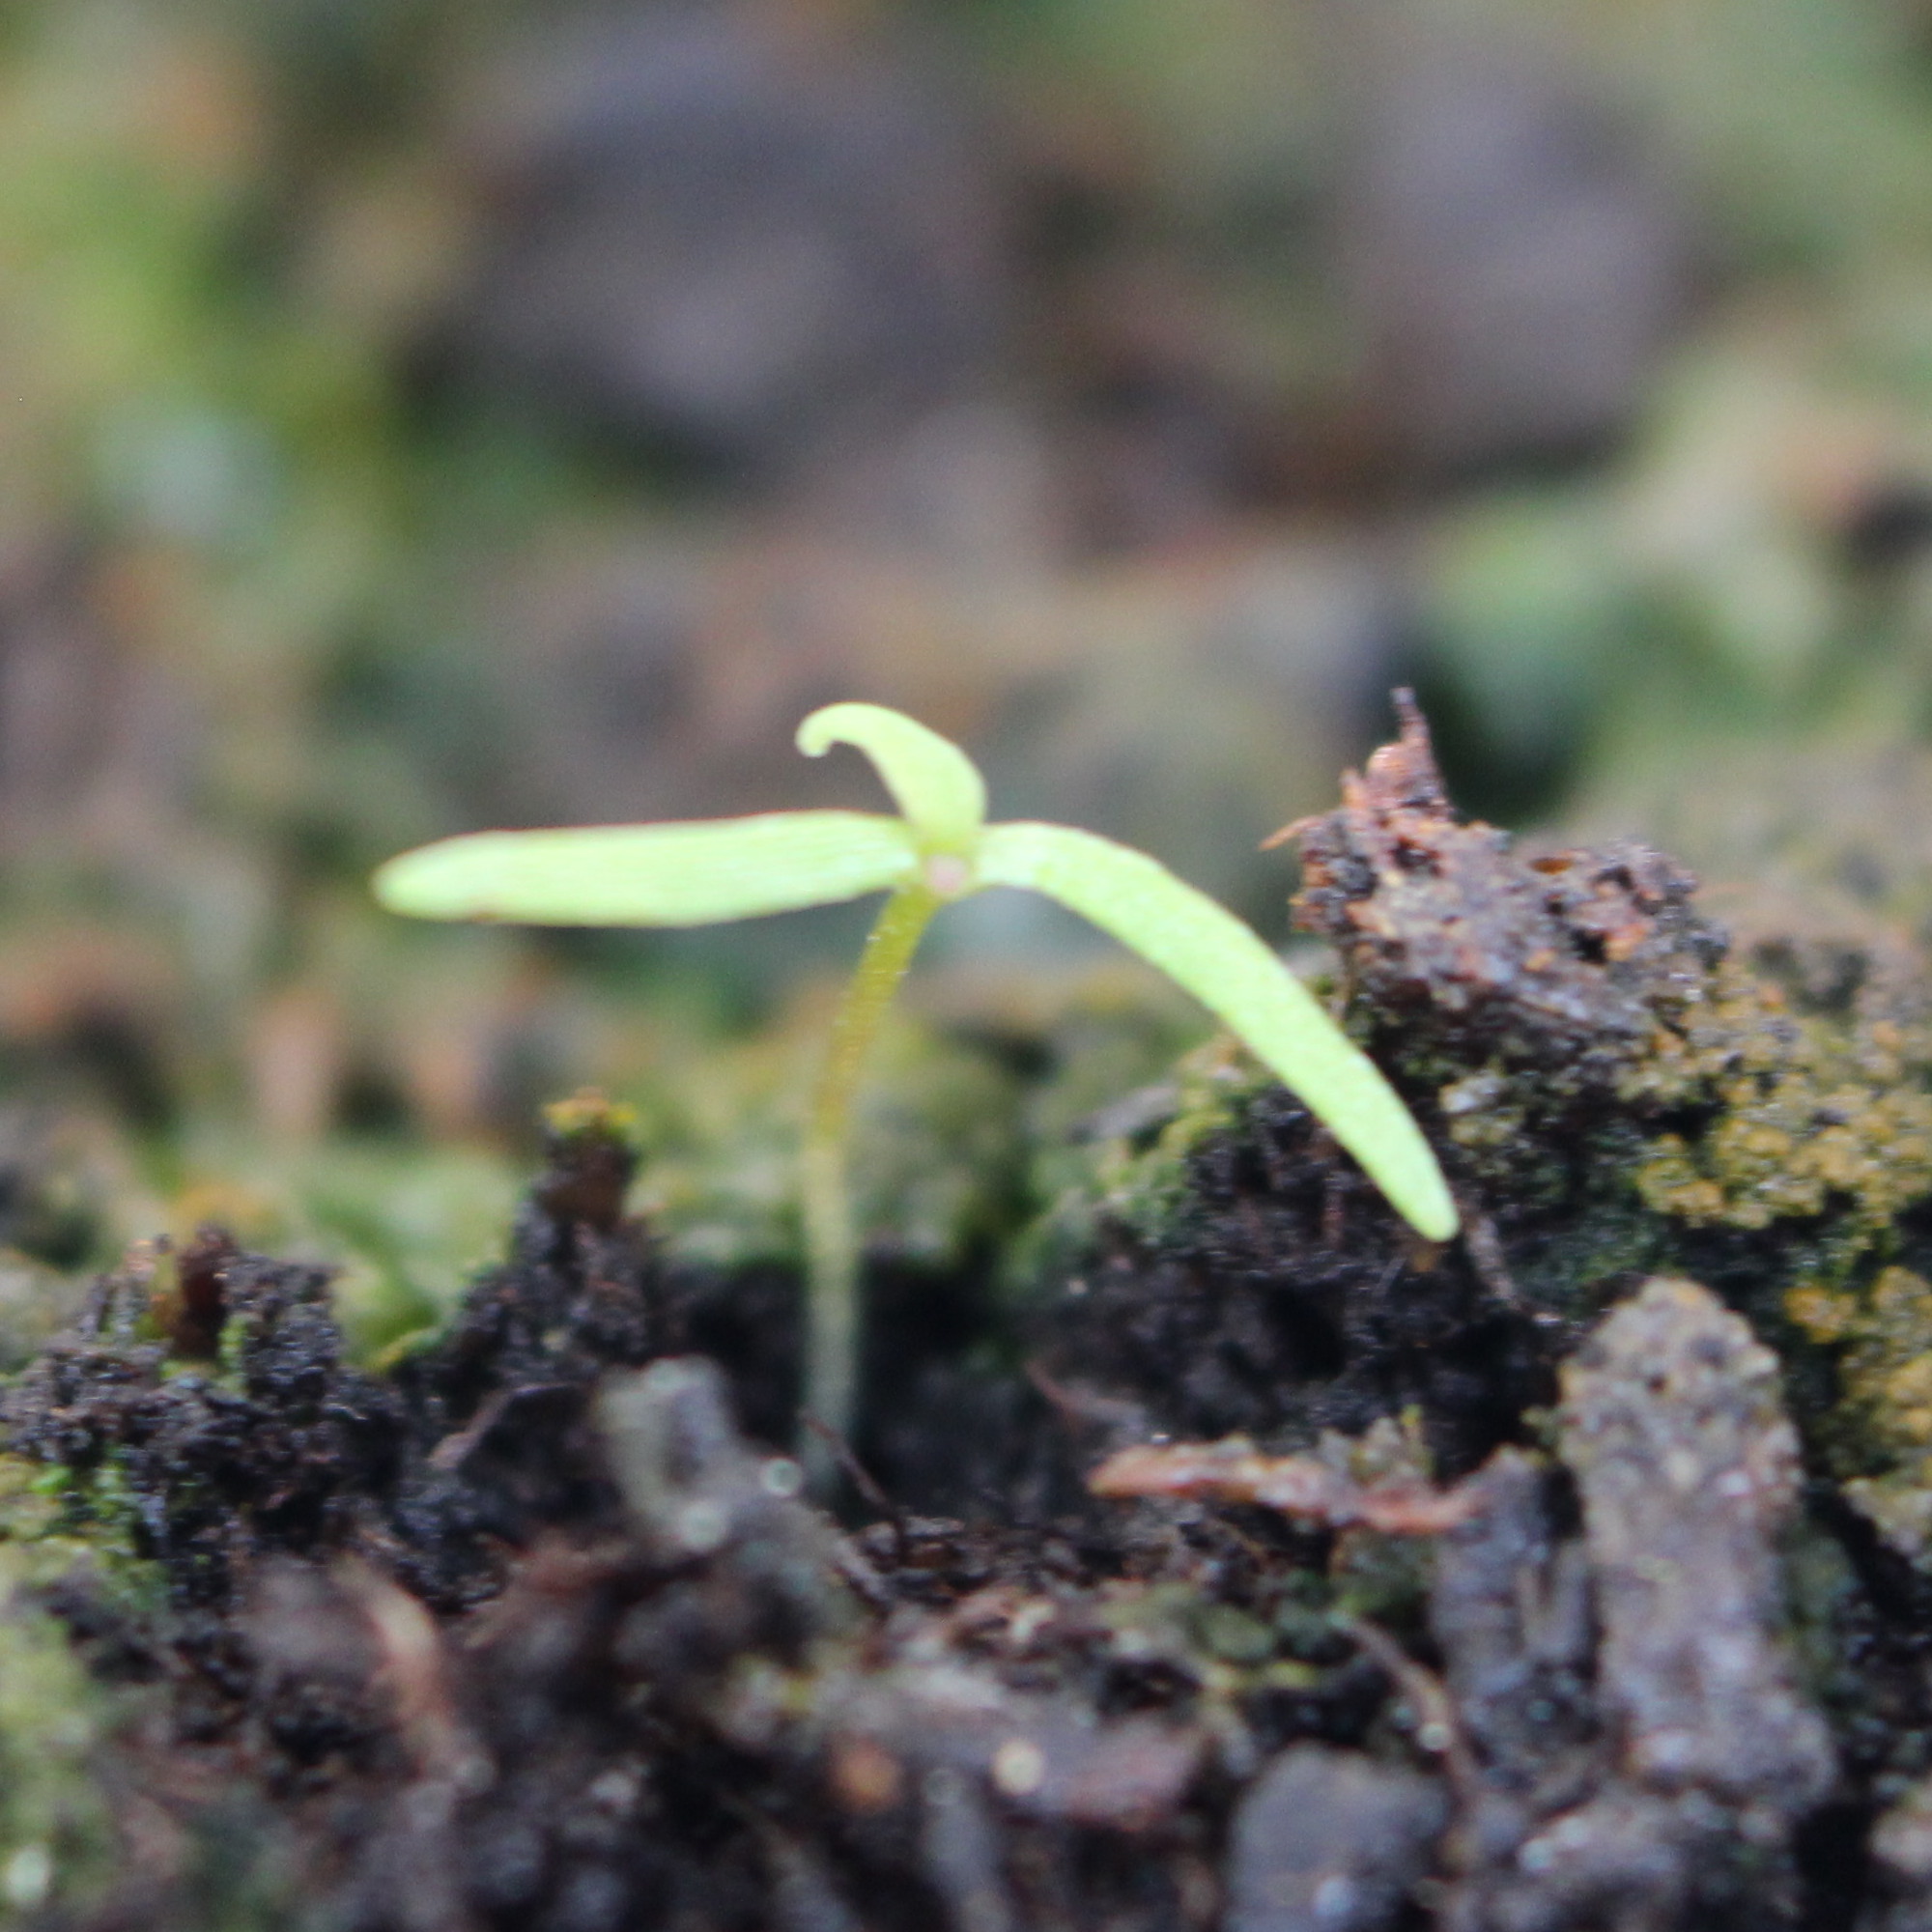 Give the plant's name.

Papaver rhoeas
